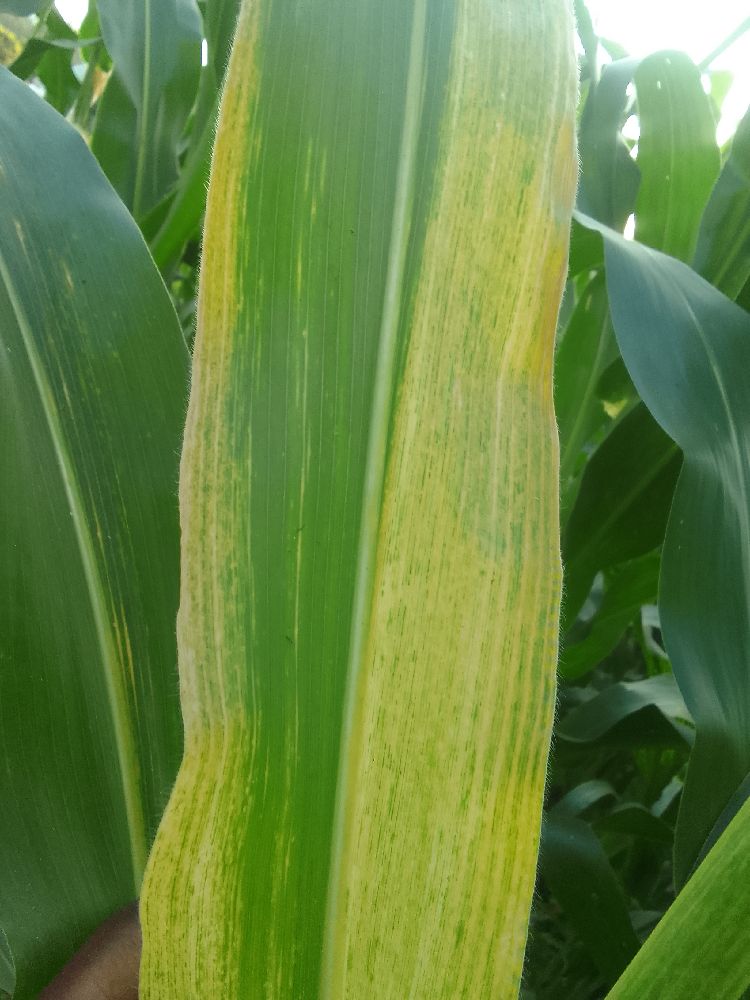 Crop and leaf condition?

maize, maize lethal necrosis
